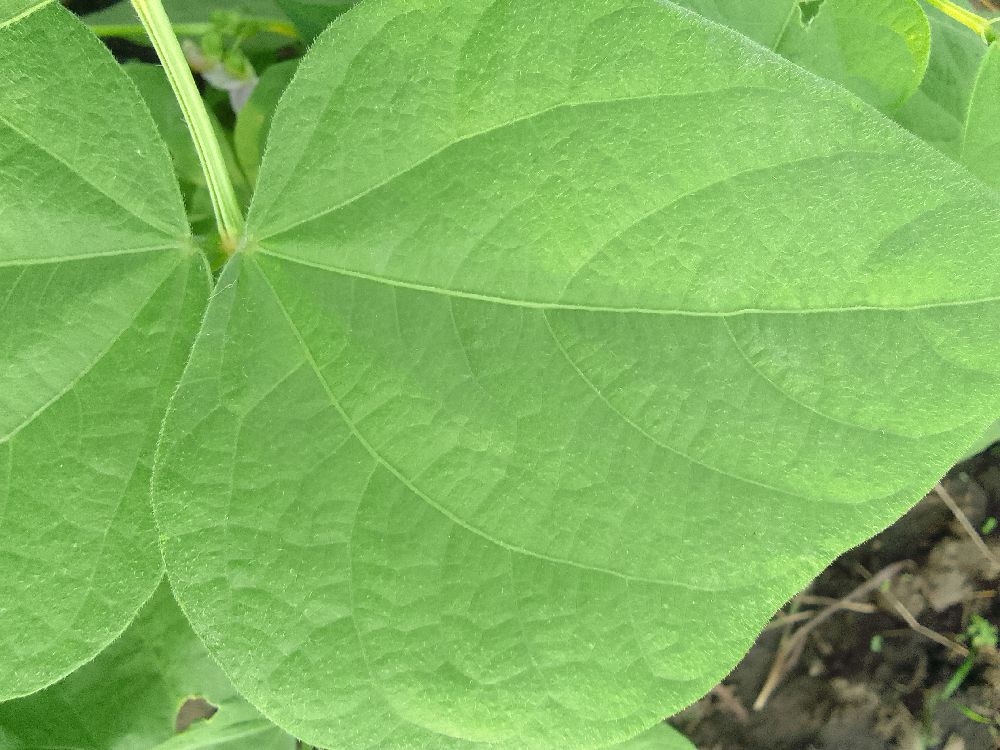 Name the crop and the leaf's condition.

common bean, healthy
